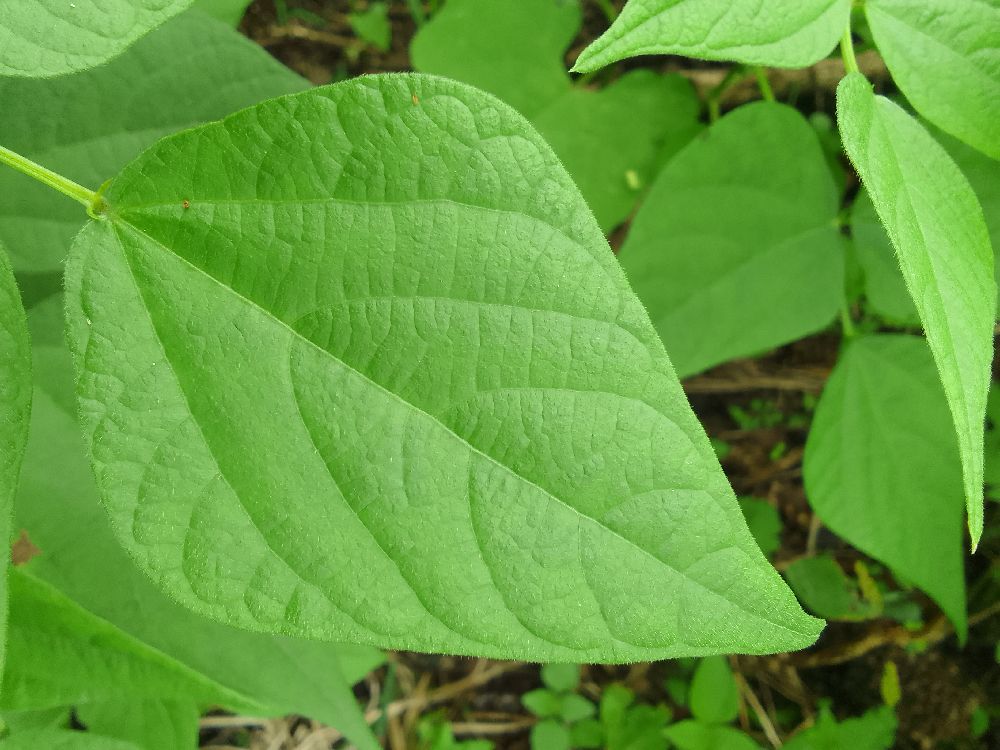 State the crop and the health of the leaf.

common bean, healthy
